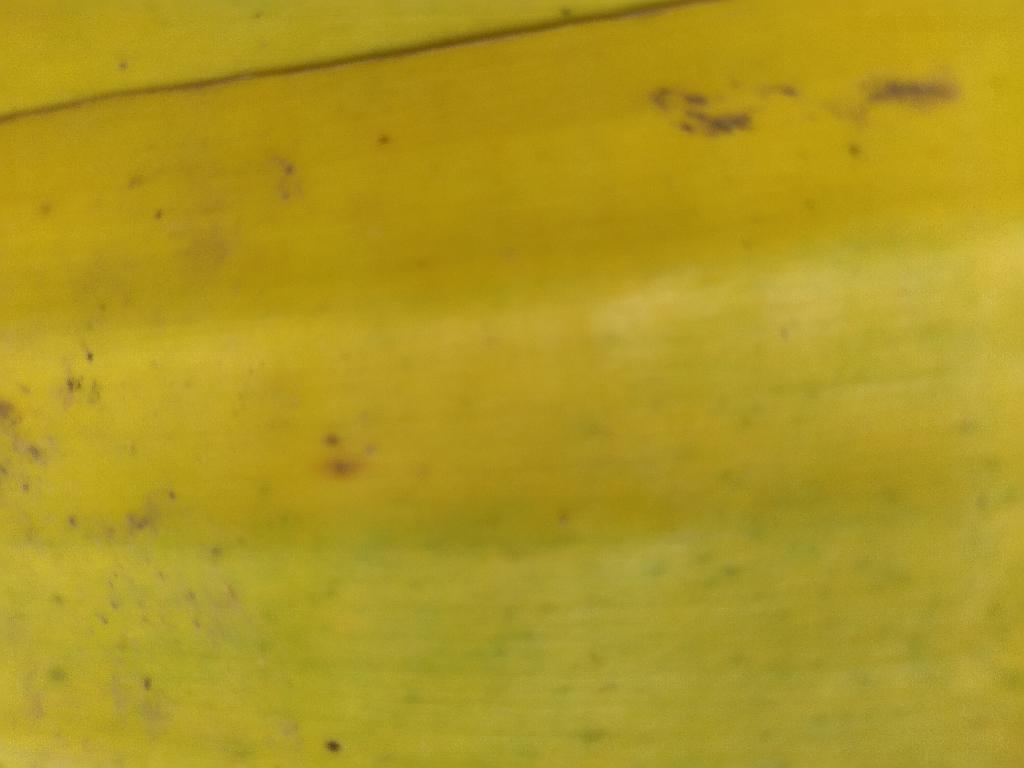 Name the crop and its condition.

banana, fusarium wilt race 1
